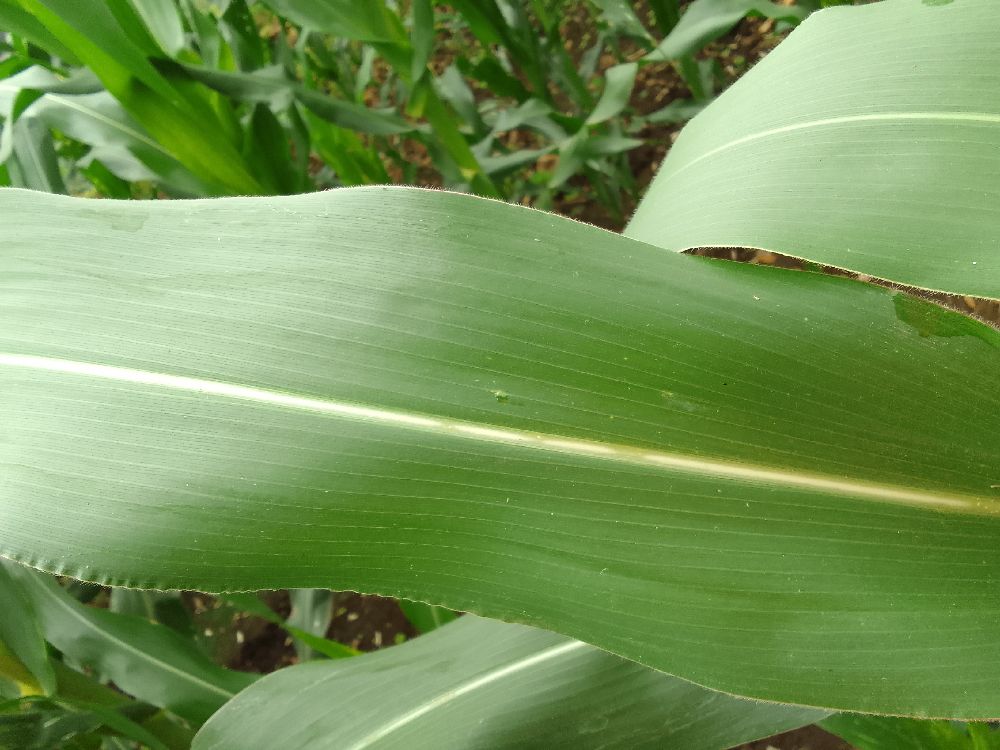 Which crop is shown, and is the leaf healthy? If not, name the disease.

maize, healthy
